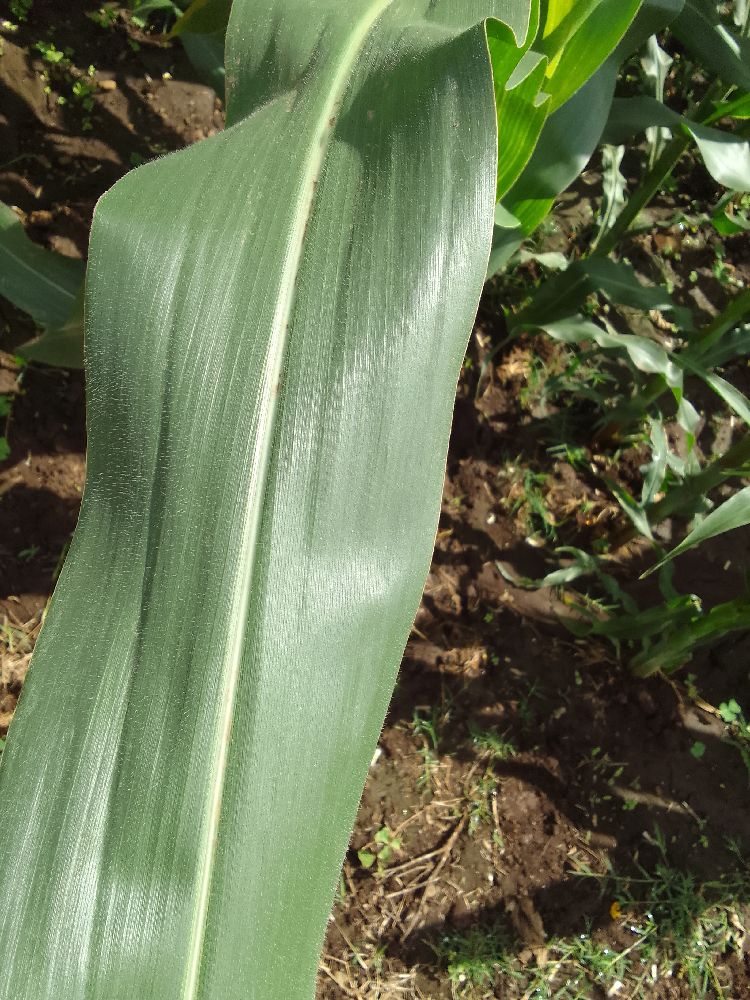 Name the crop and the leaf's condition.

maize, healthy
